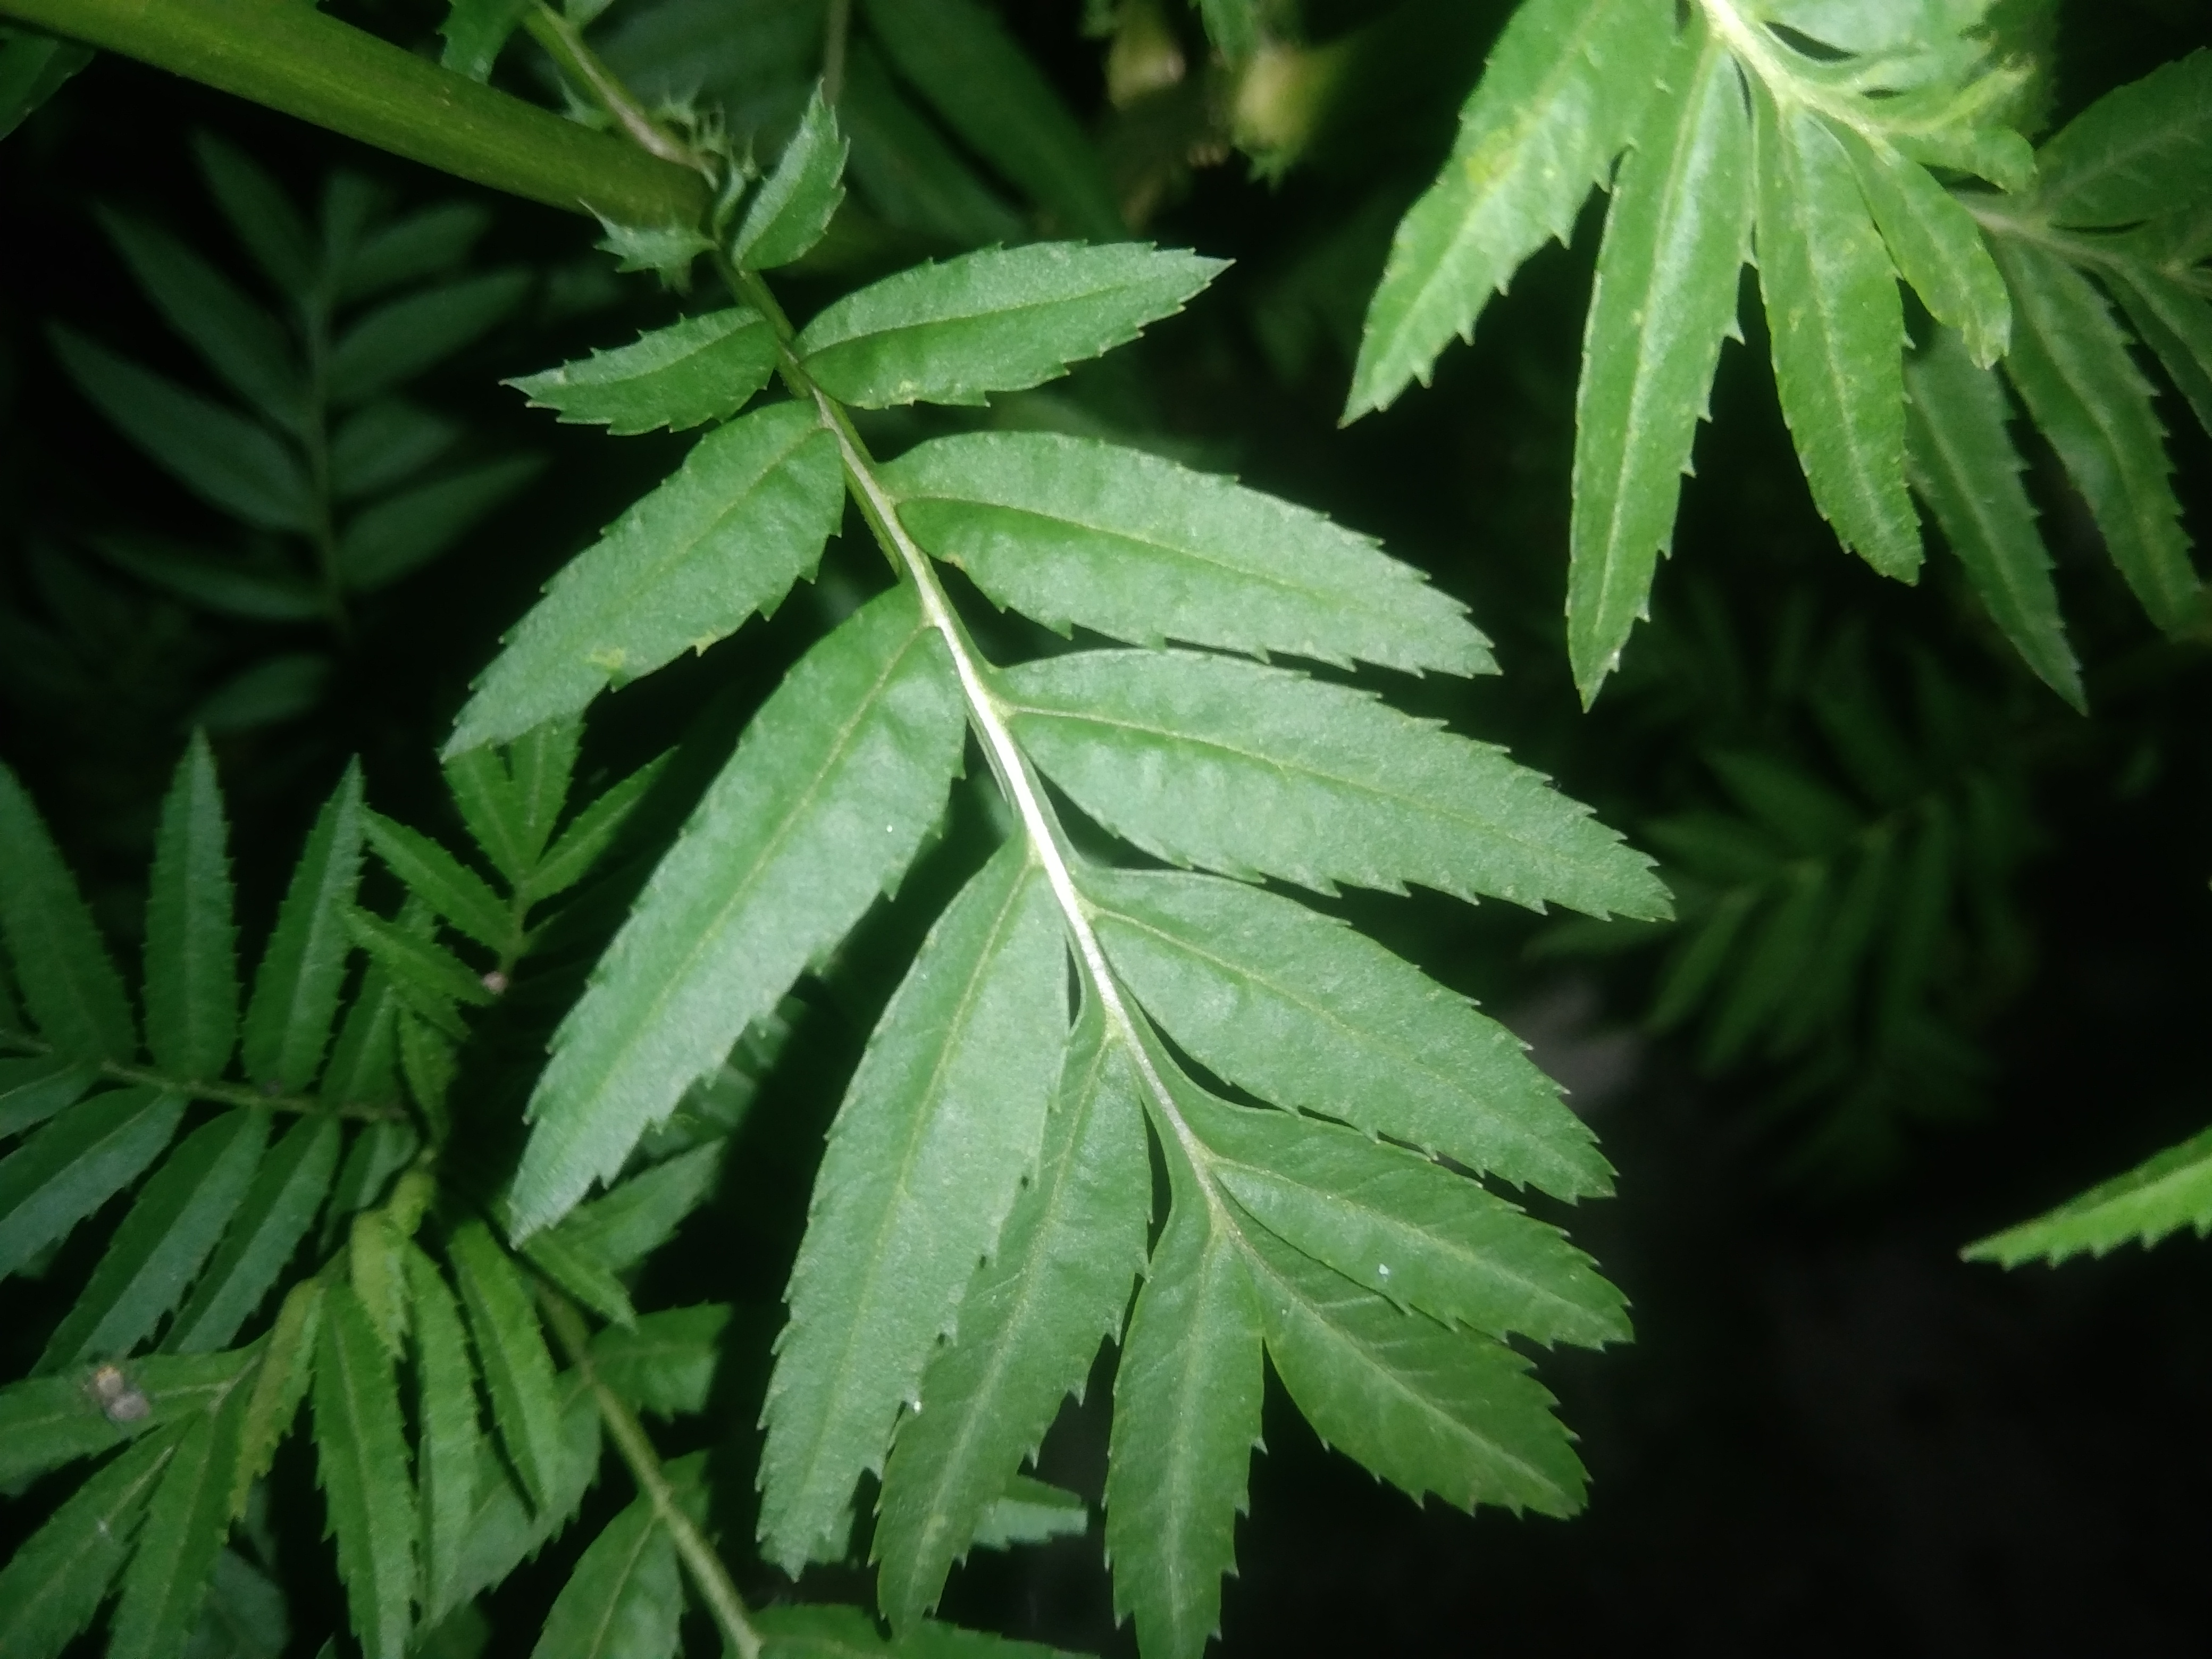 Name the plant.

marigold
